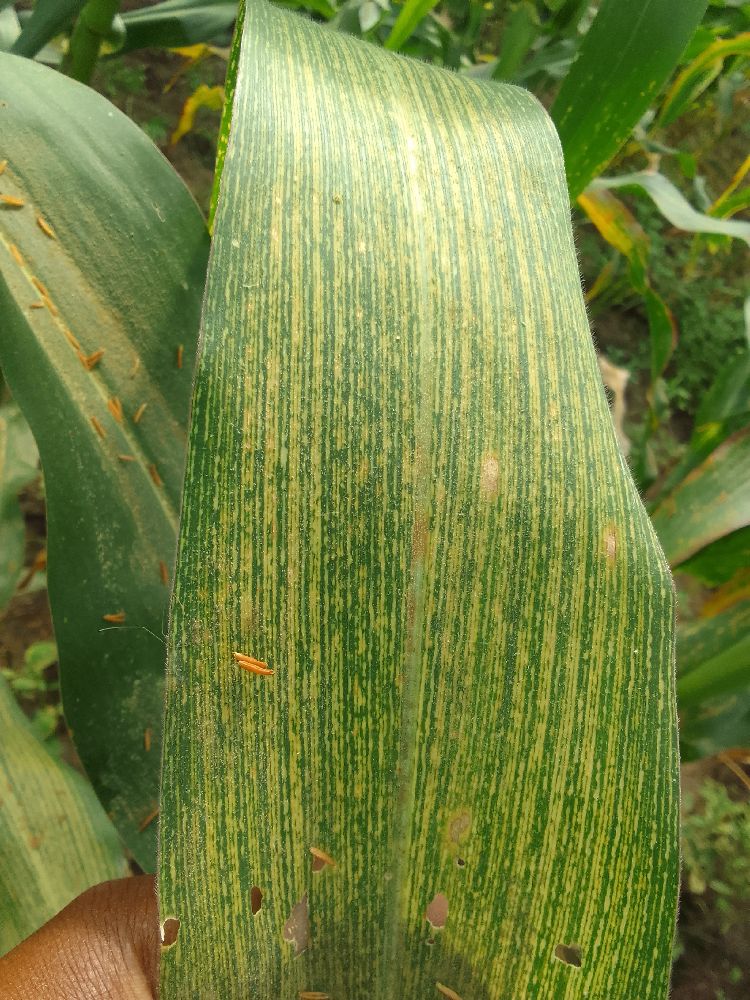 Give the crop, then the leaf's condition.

maize, maize streak virus
